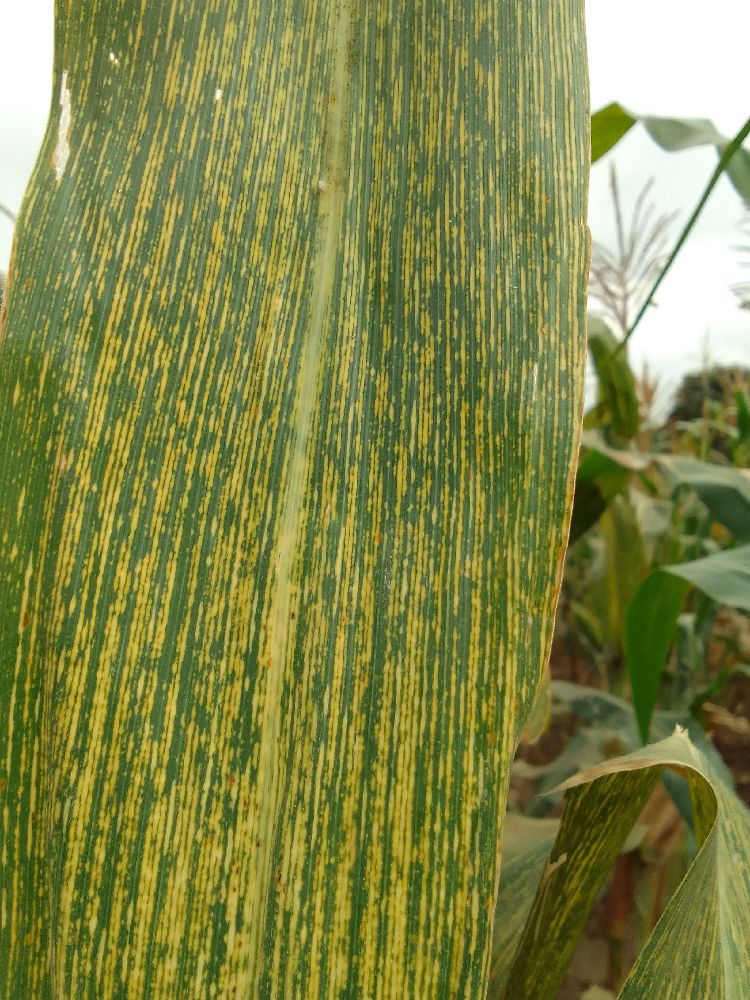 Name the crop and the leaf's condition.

maize, maize streak virus
